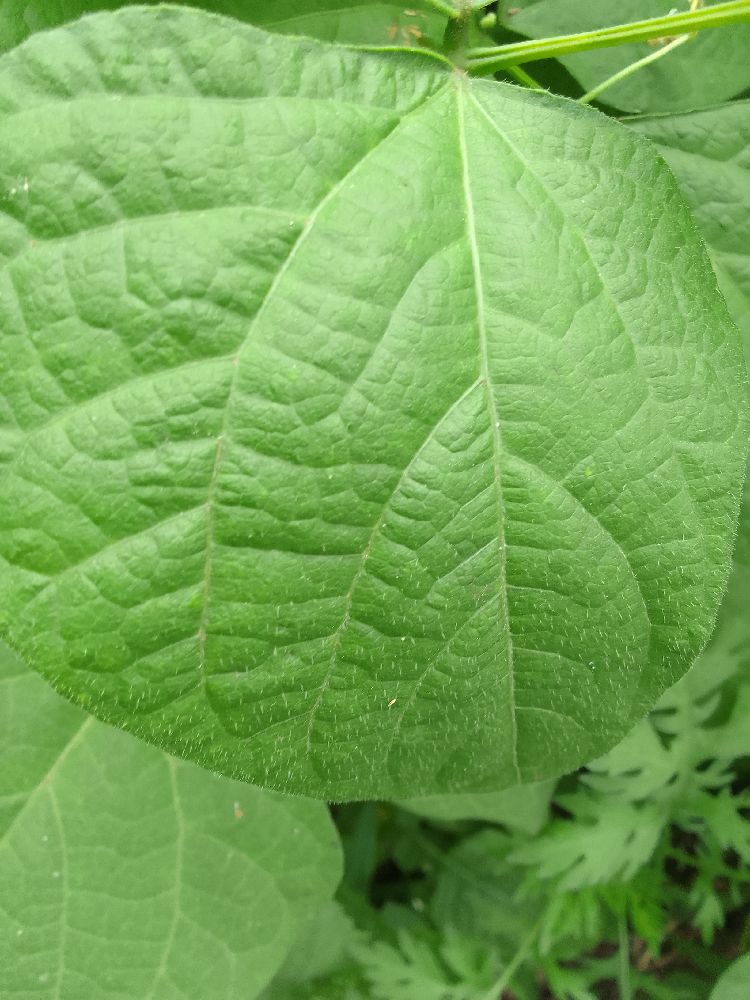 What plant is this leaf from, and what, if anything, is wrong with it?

common bean, healthy
